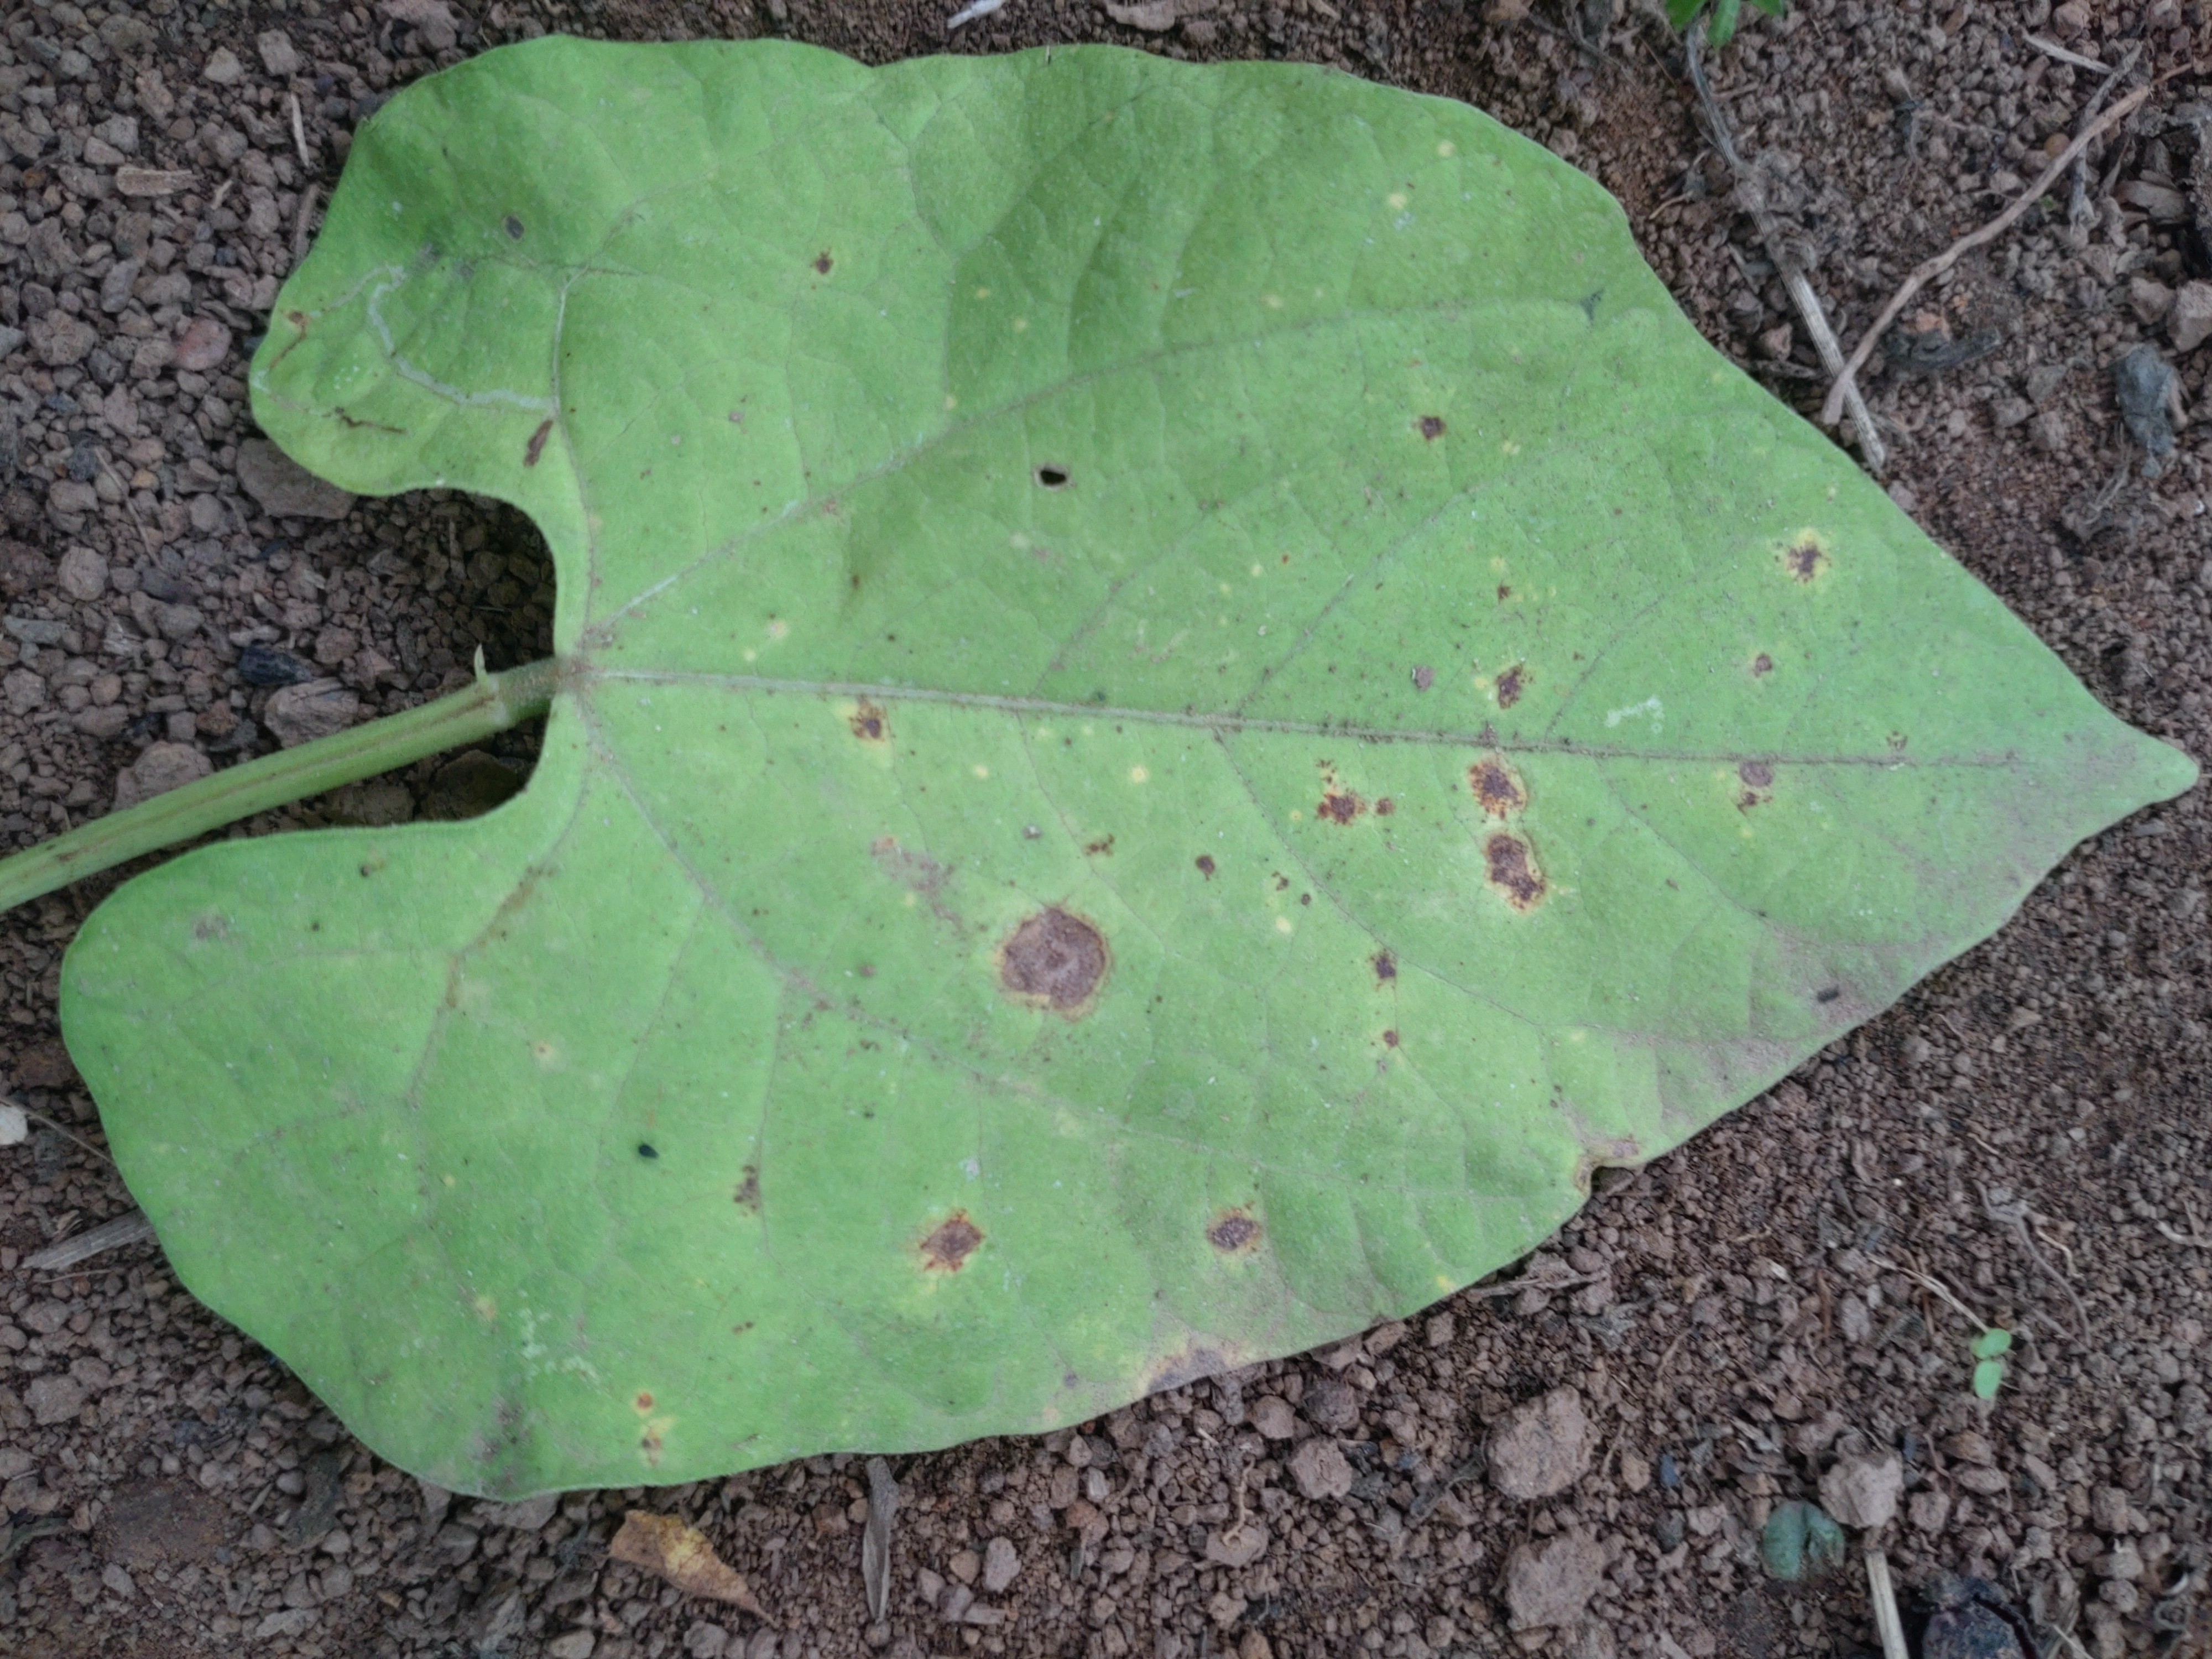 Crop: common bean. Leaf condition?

rust
